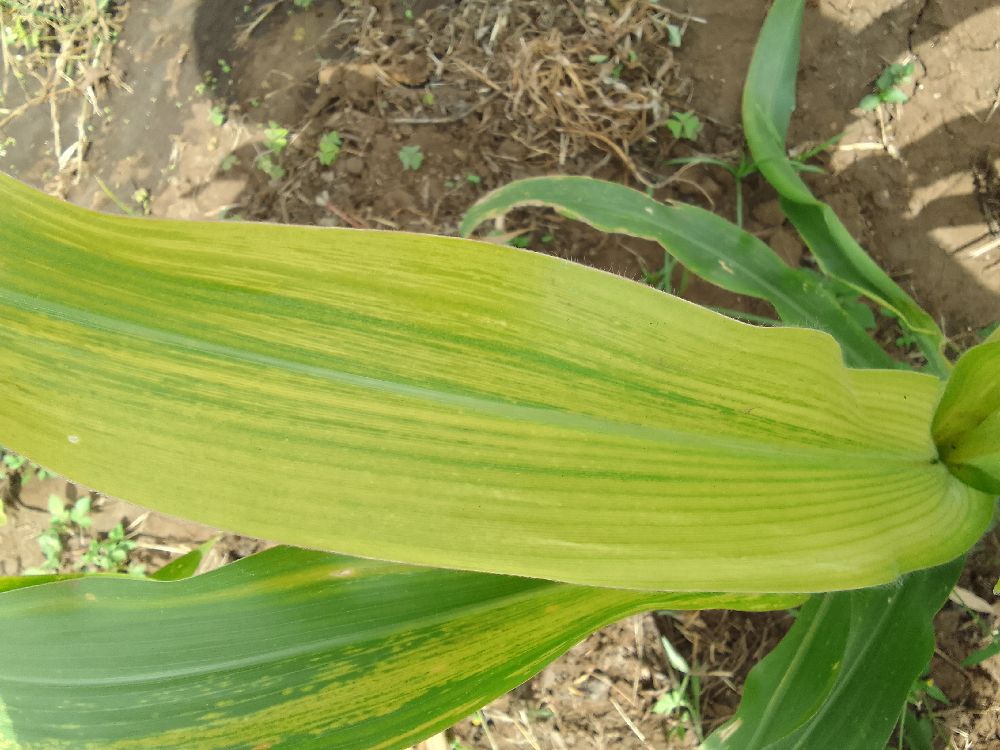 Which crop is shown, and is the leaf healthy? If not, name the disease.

maize, maize lethal necrosis
